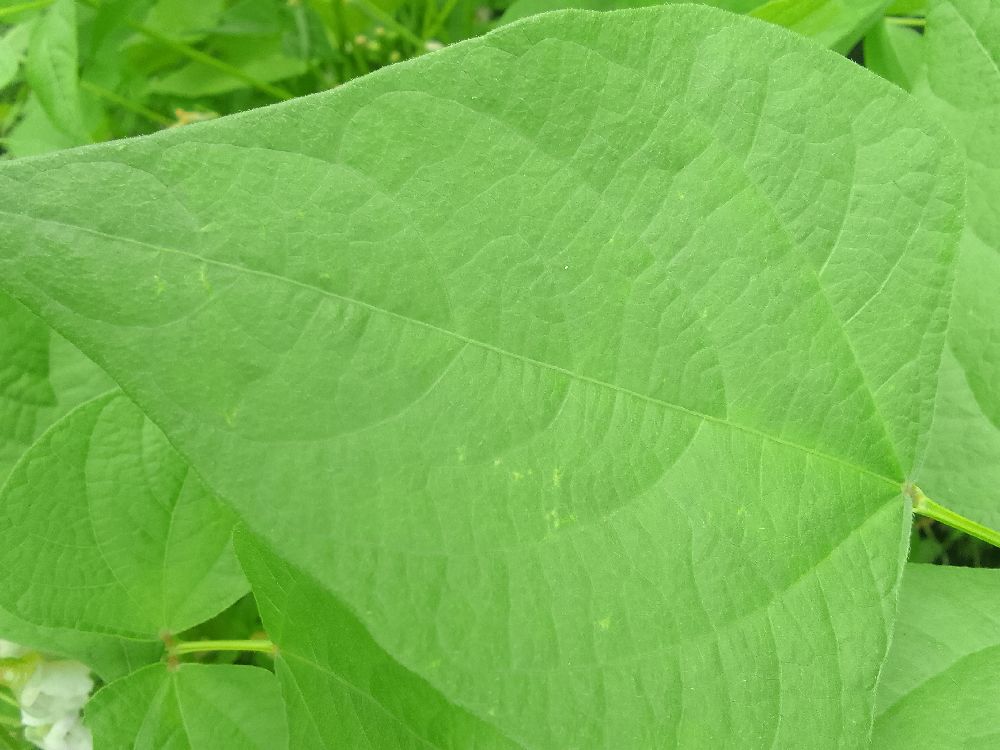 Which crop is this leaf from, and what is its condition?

common bean, healthy
